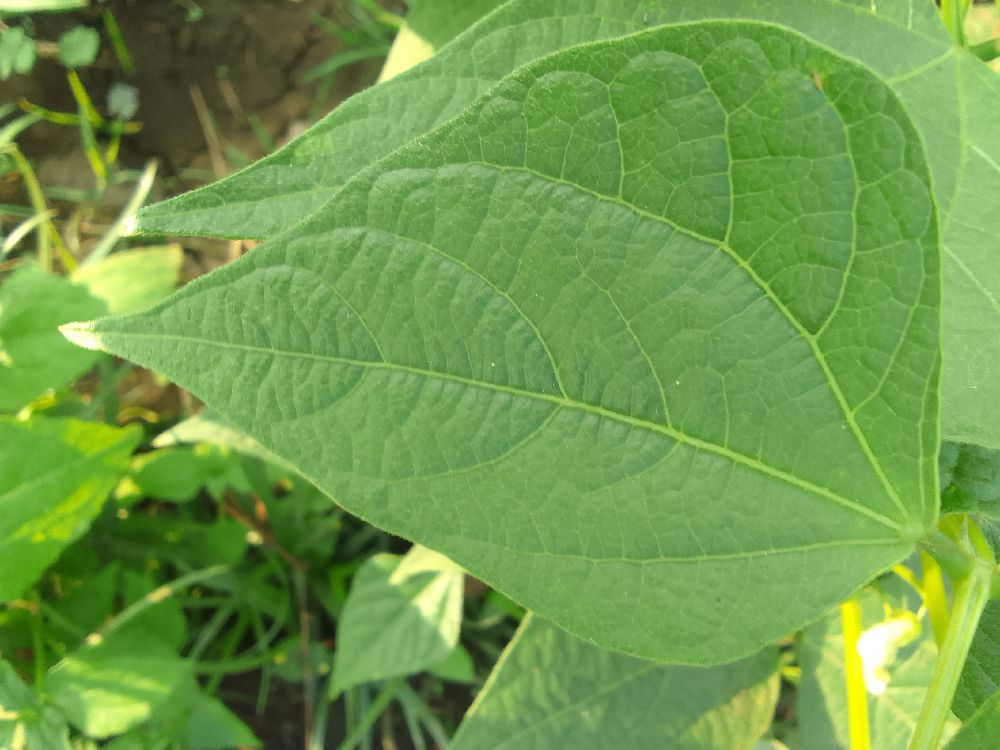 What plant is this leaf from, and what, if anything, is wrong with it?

common bean, healthy
